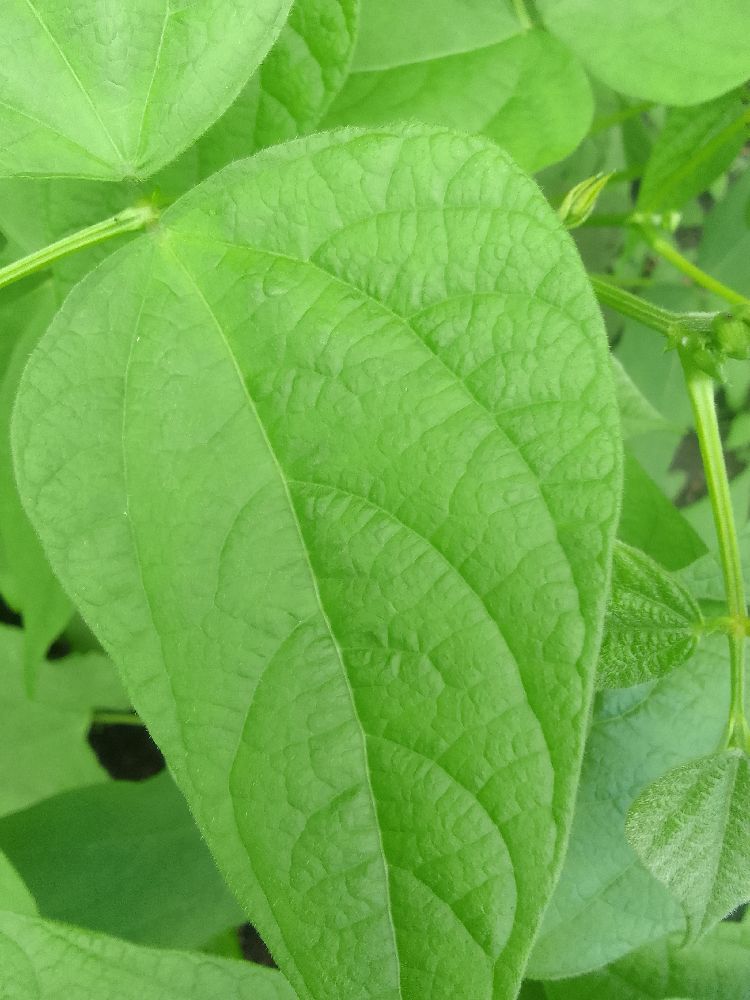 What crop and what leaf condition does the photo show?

common bean, healthy
